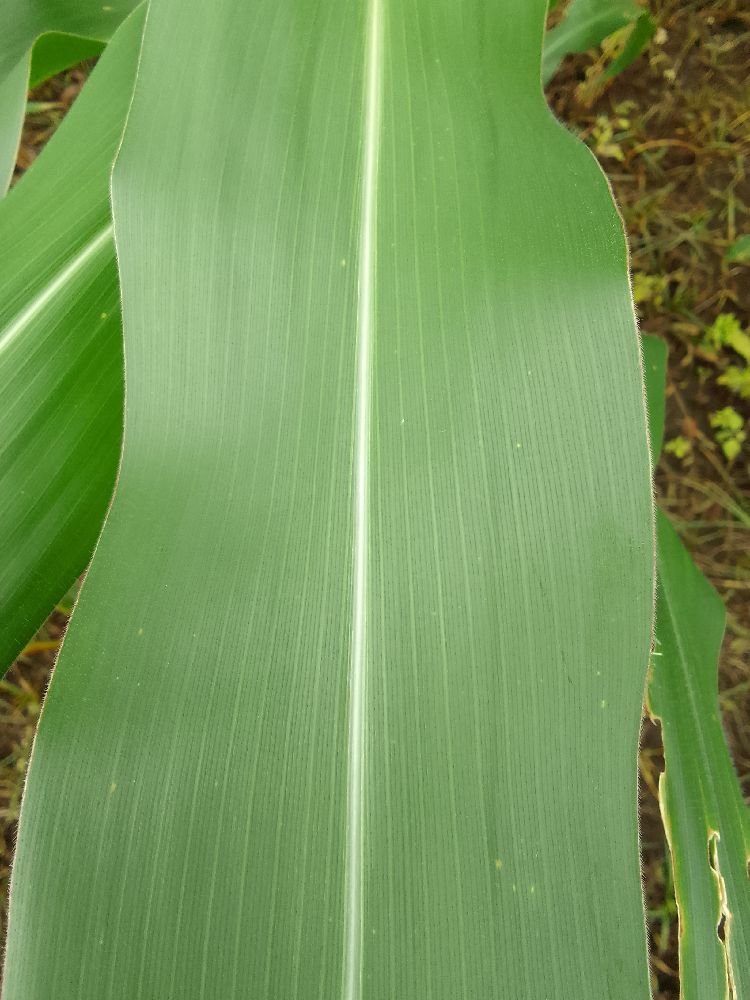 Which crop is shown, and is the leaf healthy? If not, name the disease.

maize, healthy
